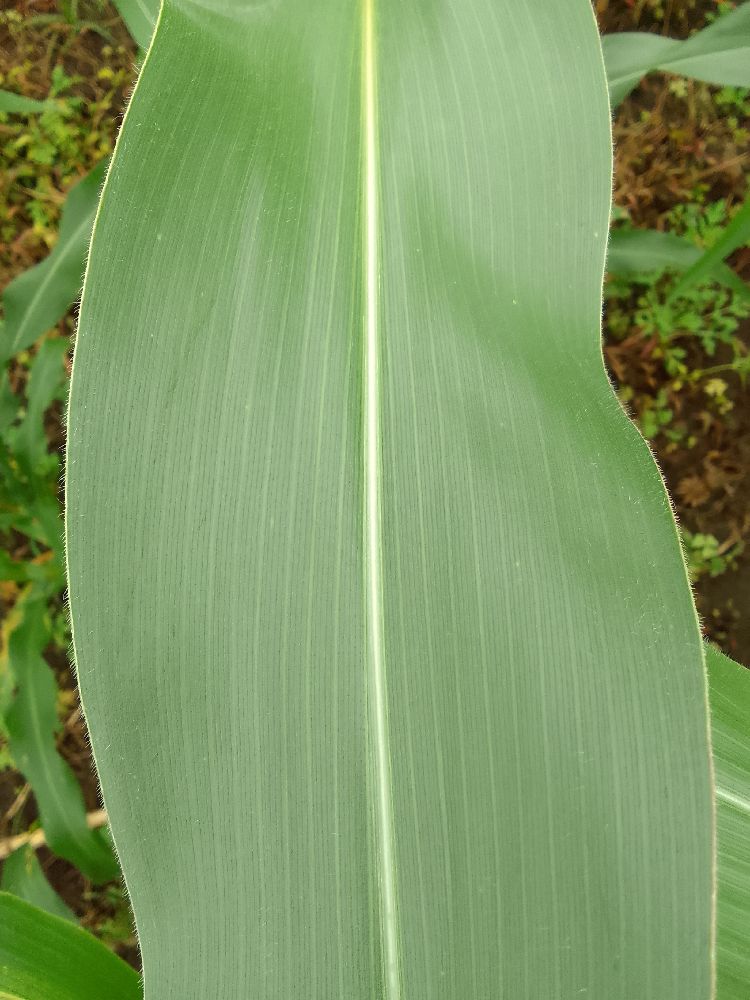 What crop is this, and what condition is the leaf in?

maize, healthy
